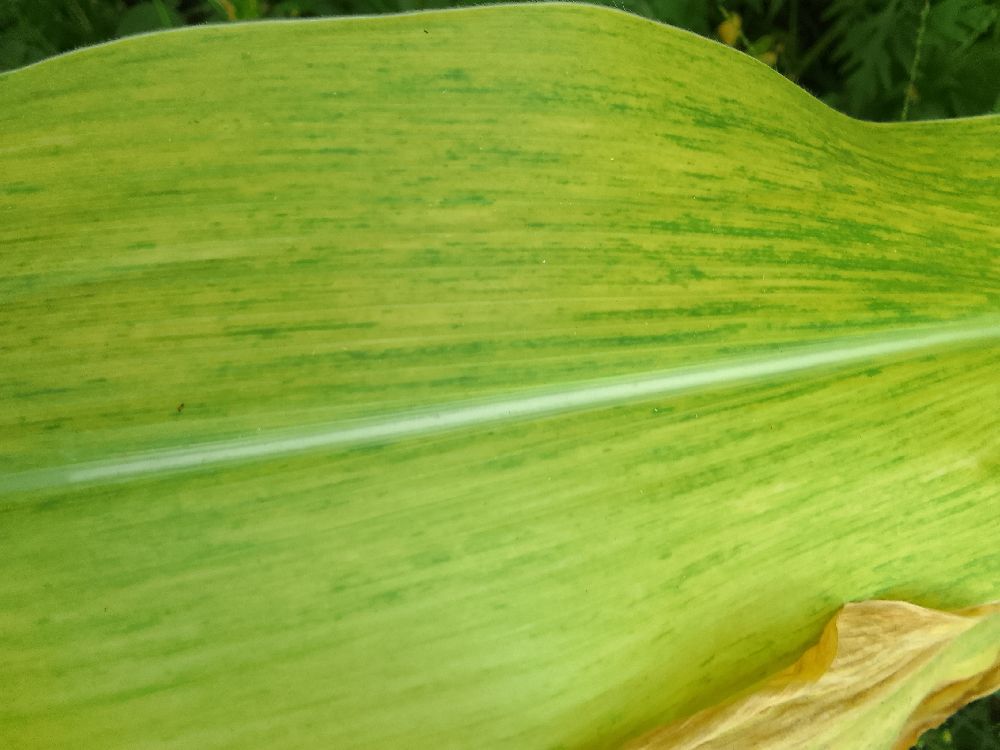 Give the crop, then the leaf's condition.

maize, maize lethal necrosis
